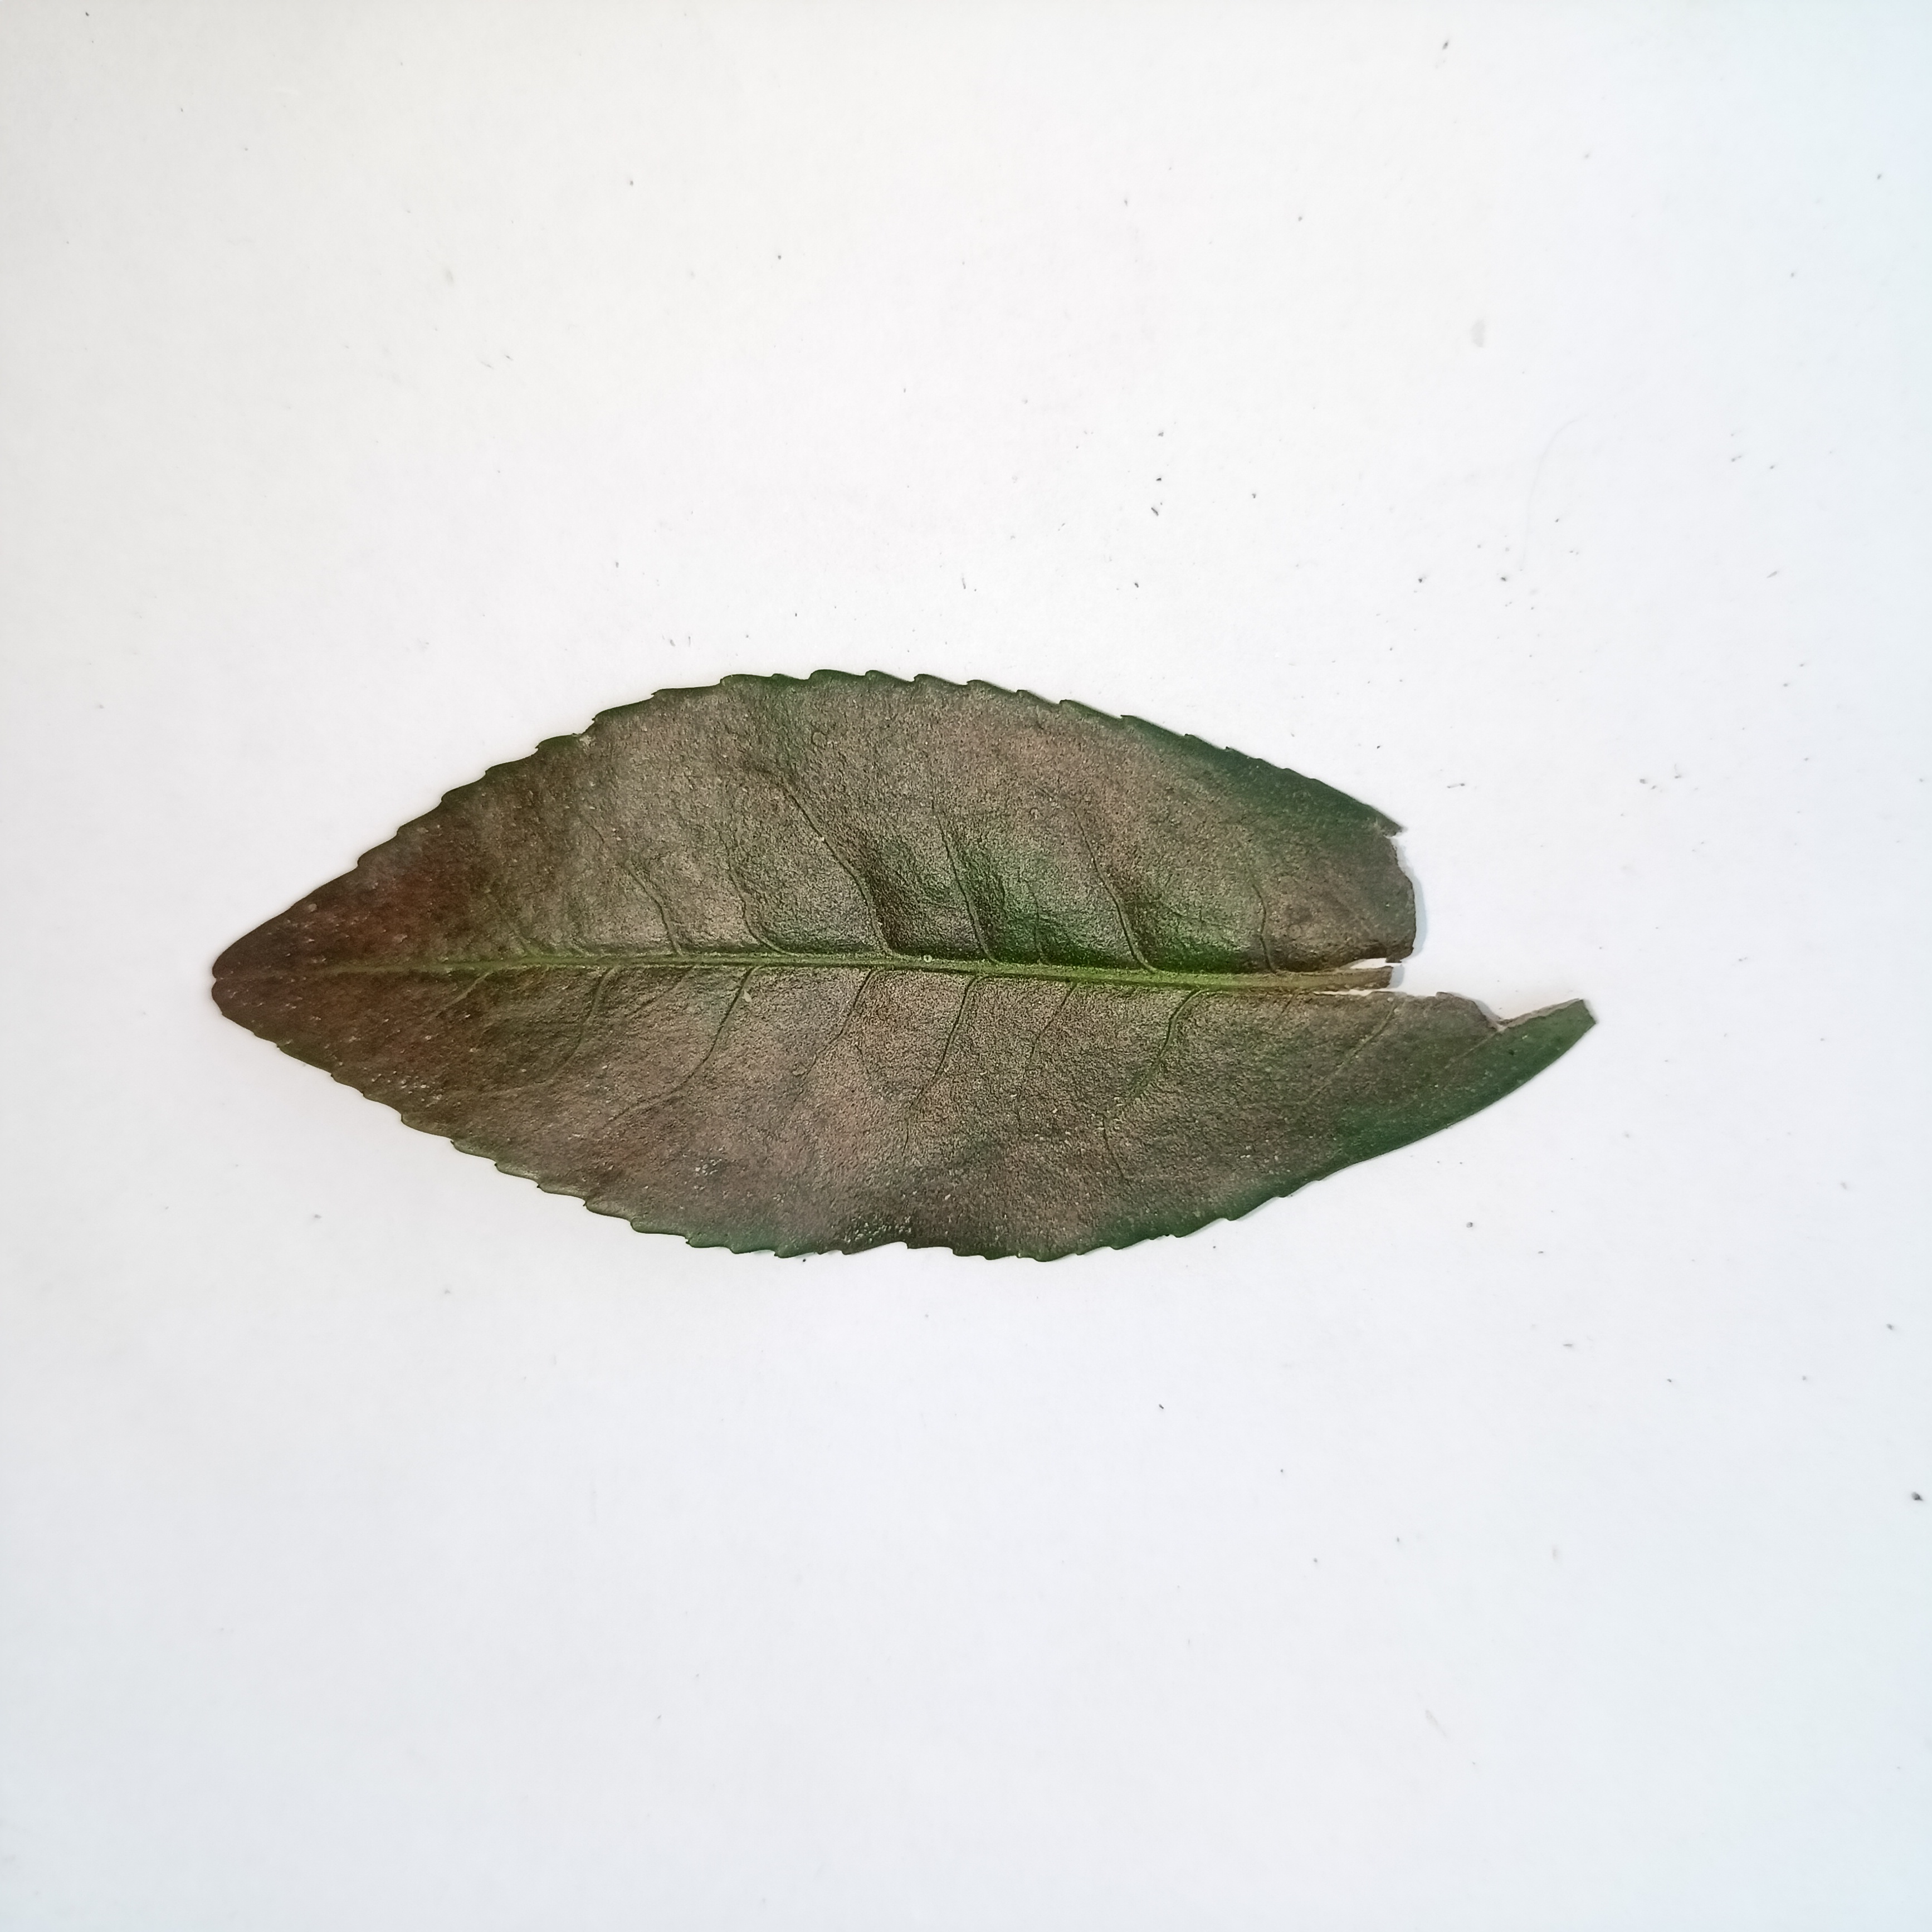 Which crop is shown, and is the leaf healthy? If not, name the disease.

tea, red rust
